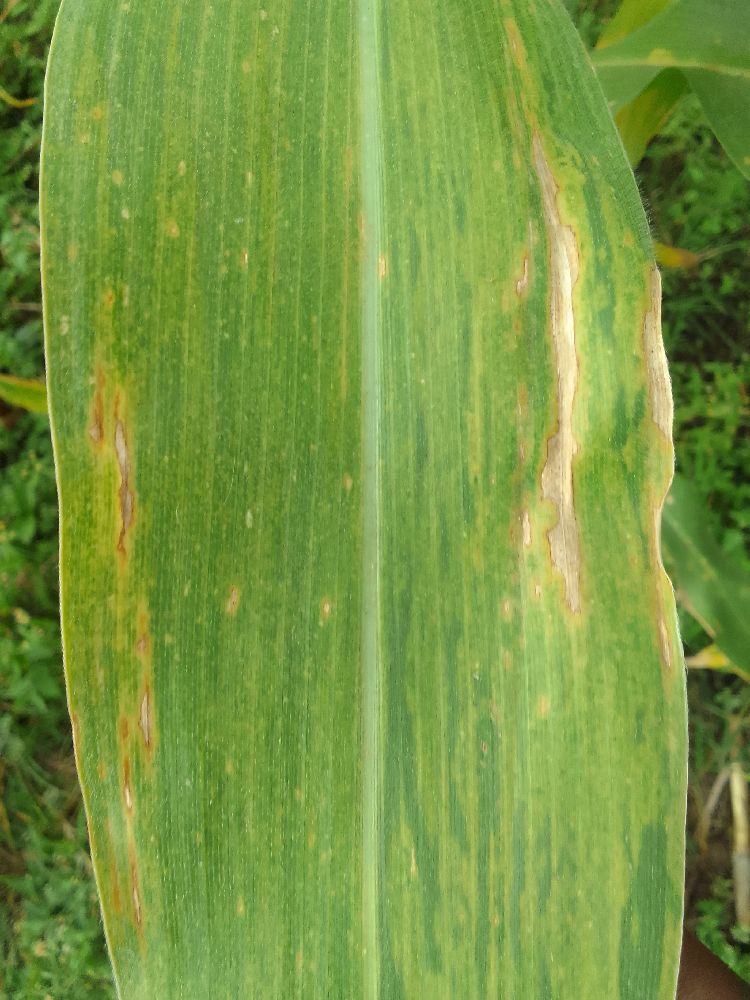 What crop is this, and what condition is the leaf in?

maize, maize lethal necrosis
